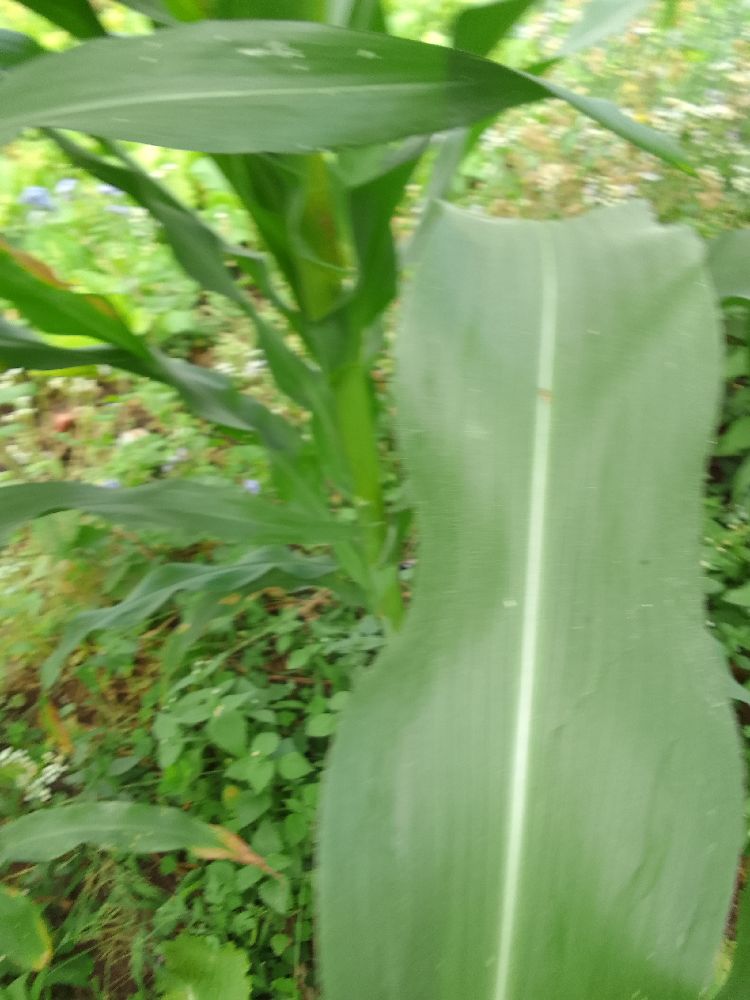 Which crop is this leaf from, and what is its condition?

maize, healthy
